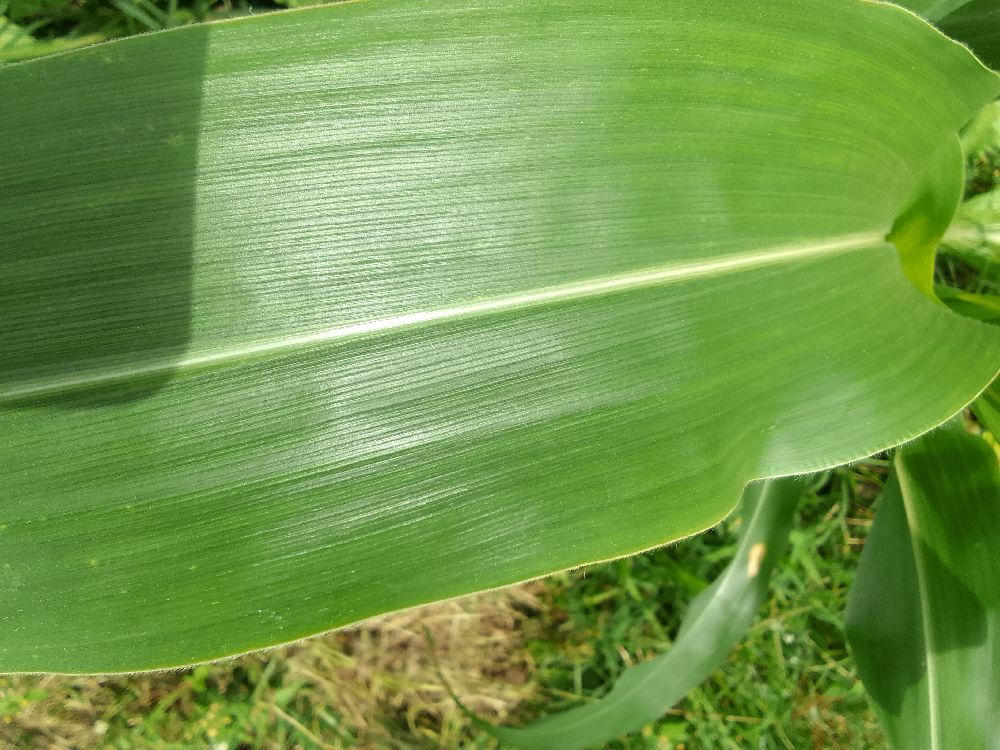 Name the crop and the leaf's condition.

maize, healthy
